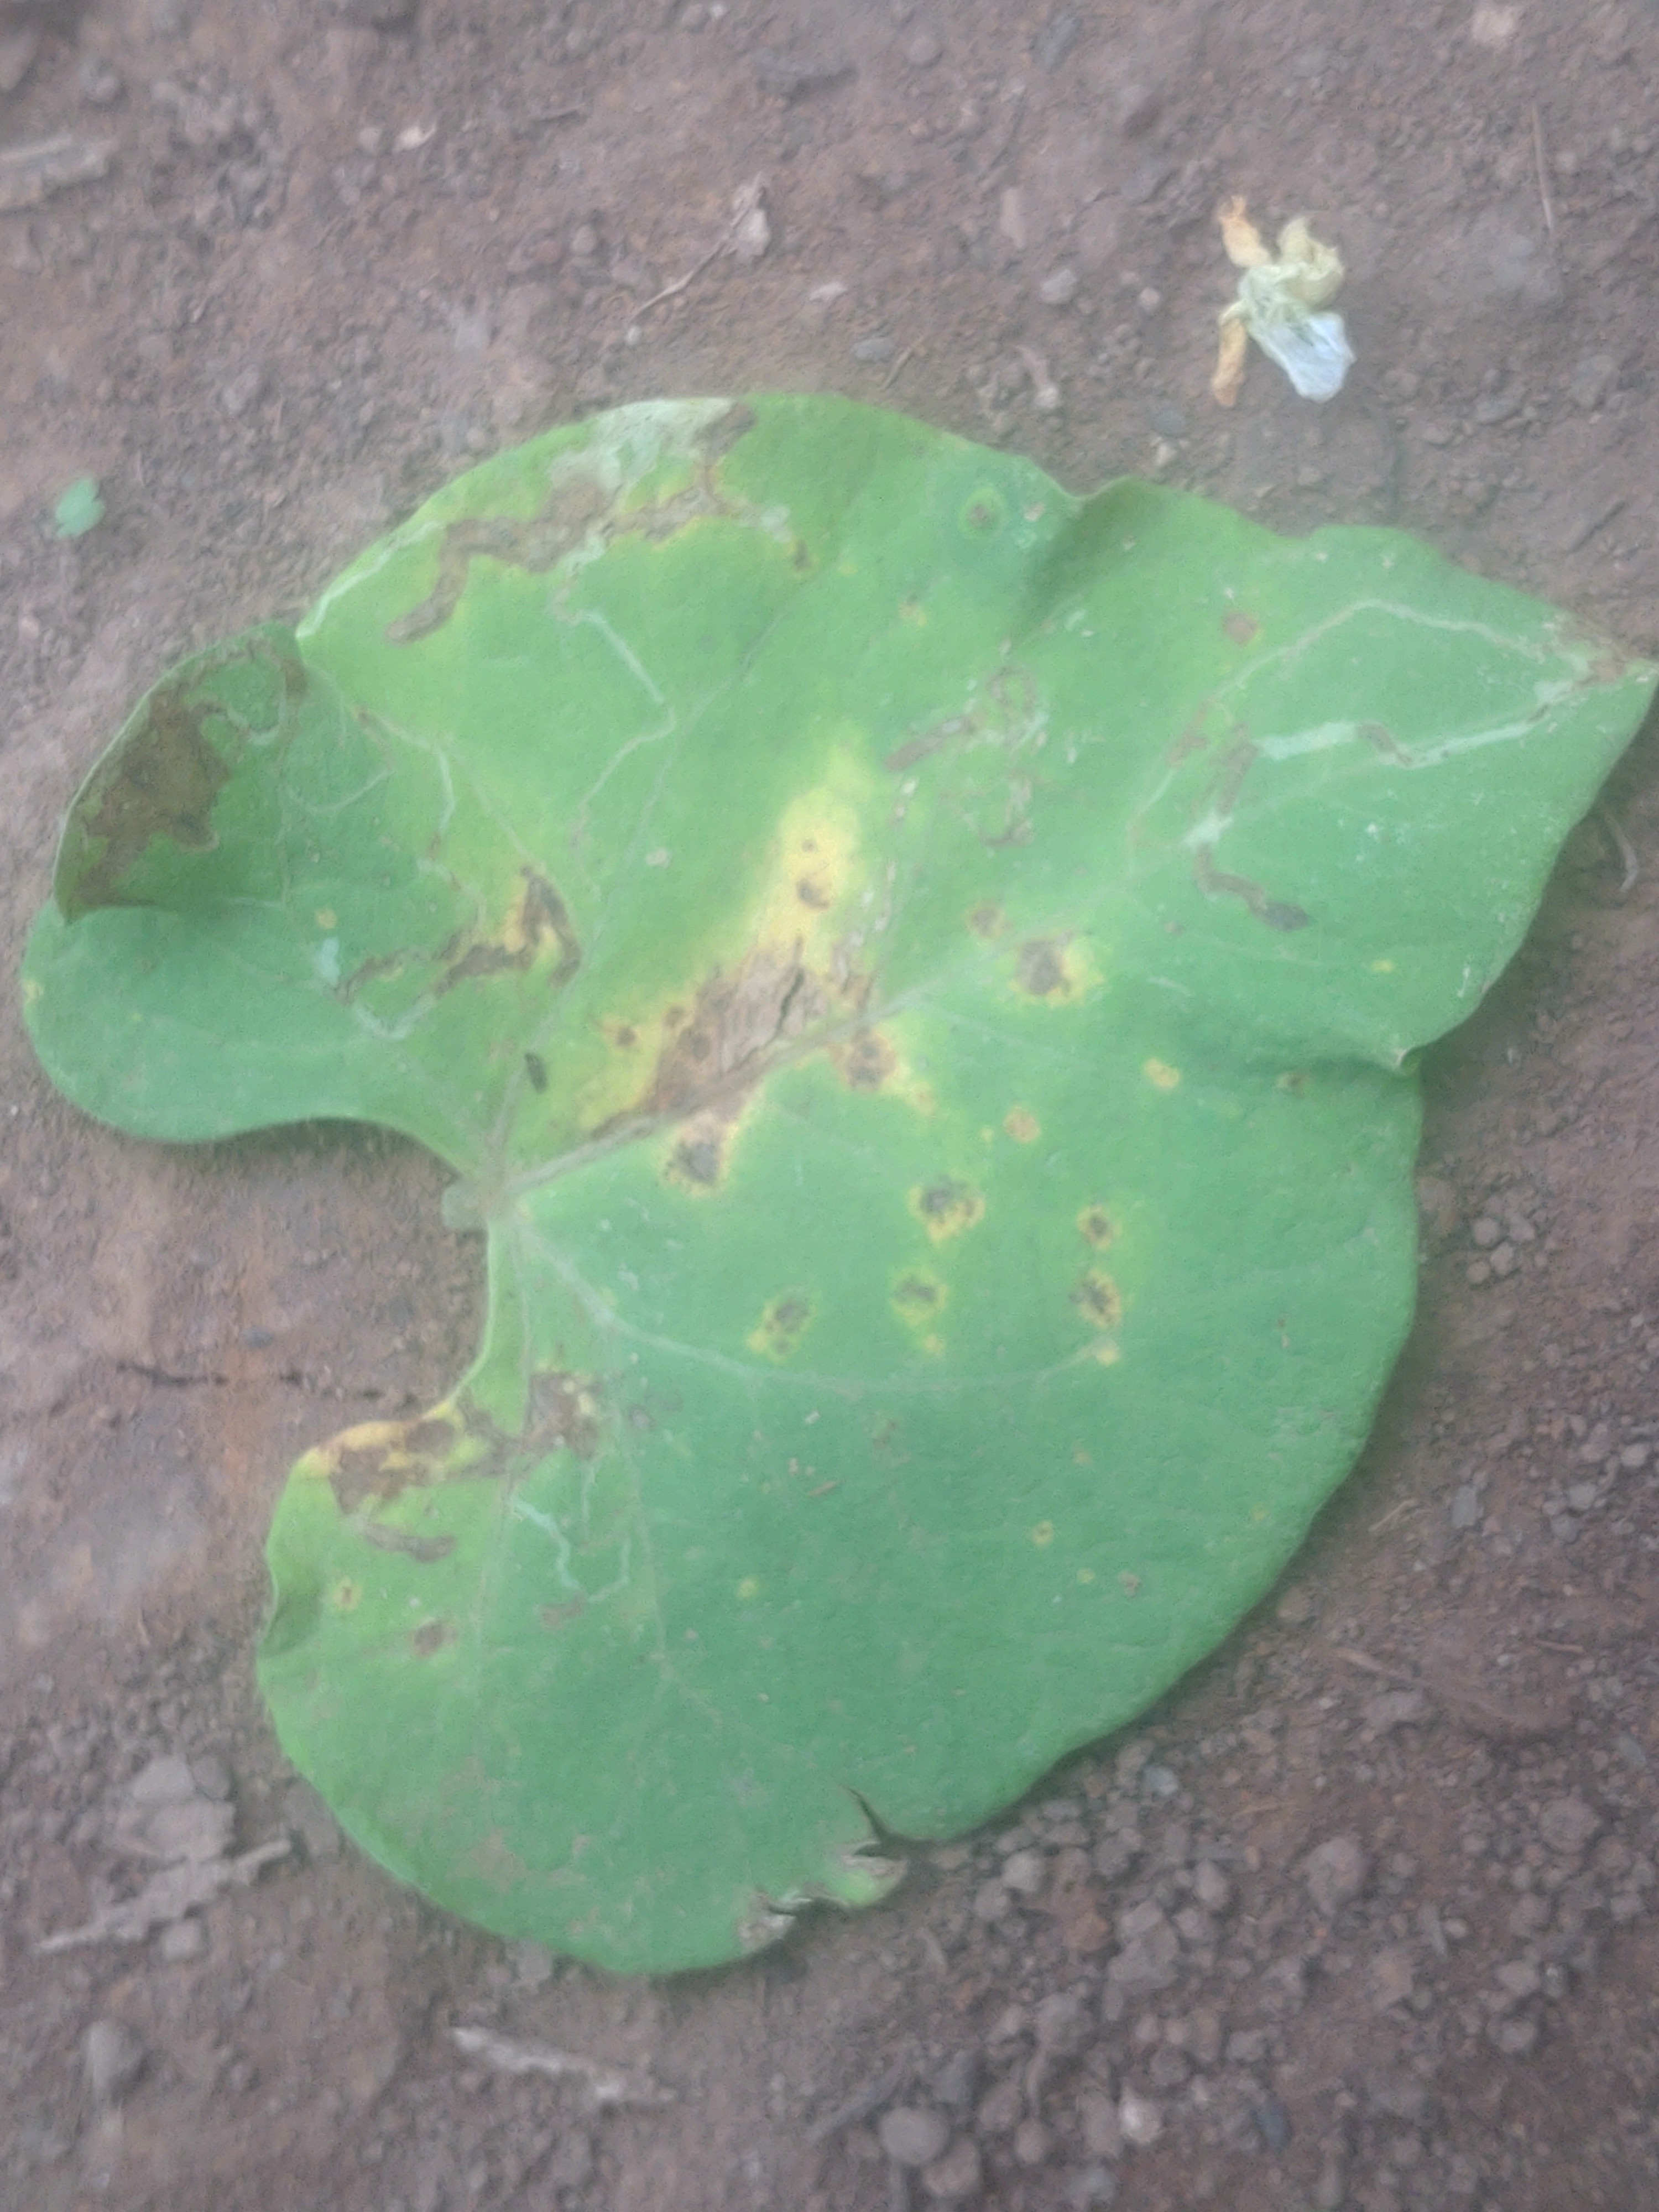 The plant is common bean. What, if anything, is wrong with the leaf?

rust
